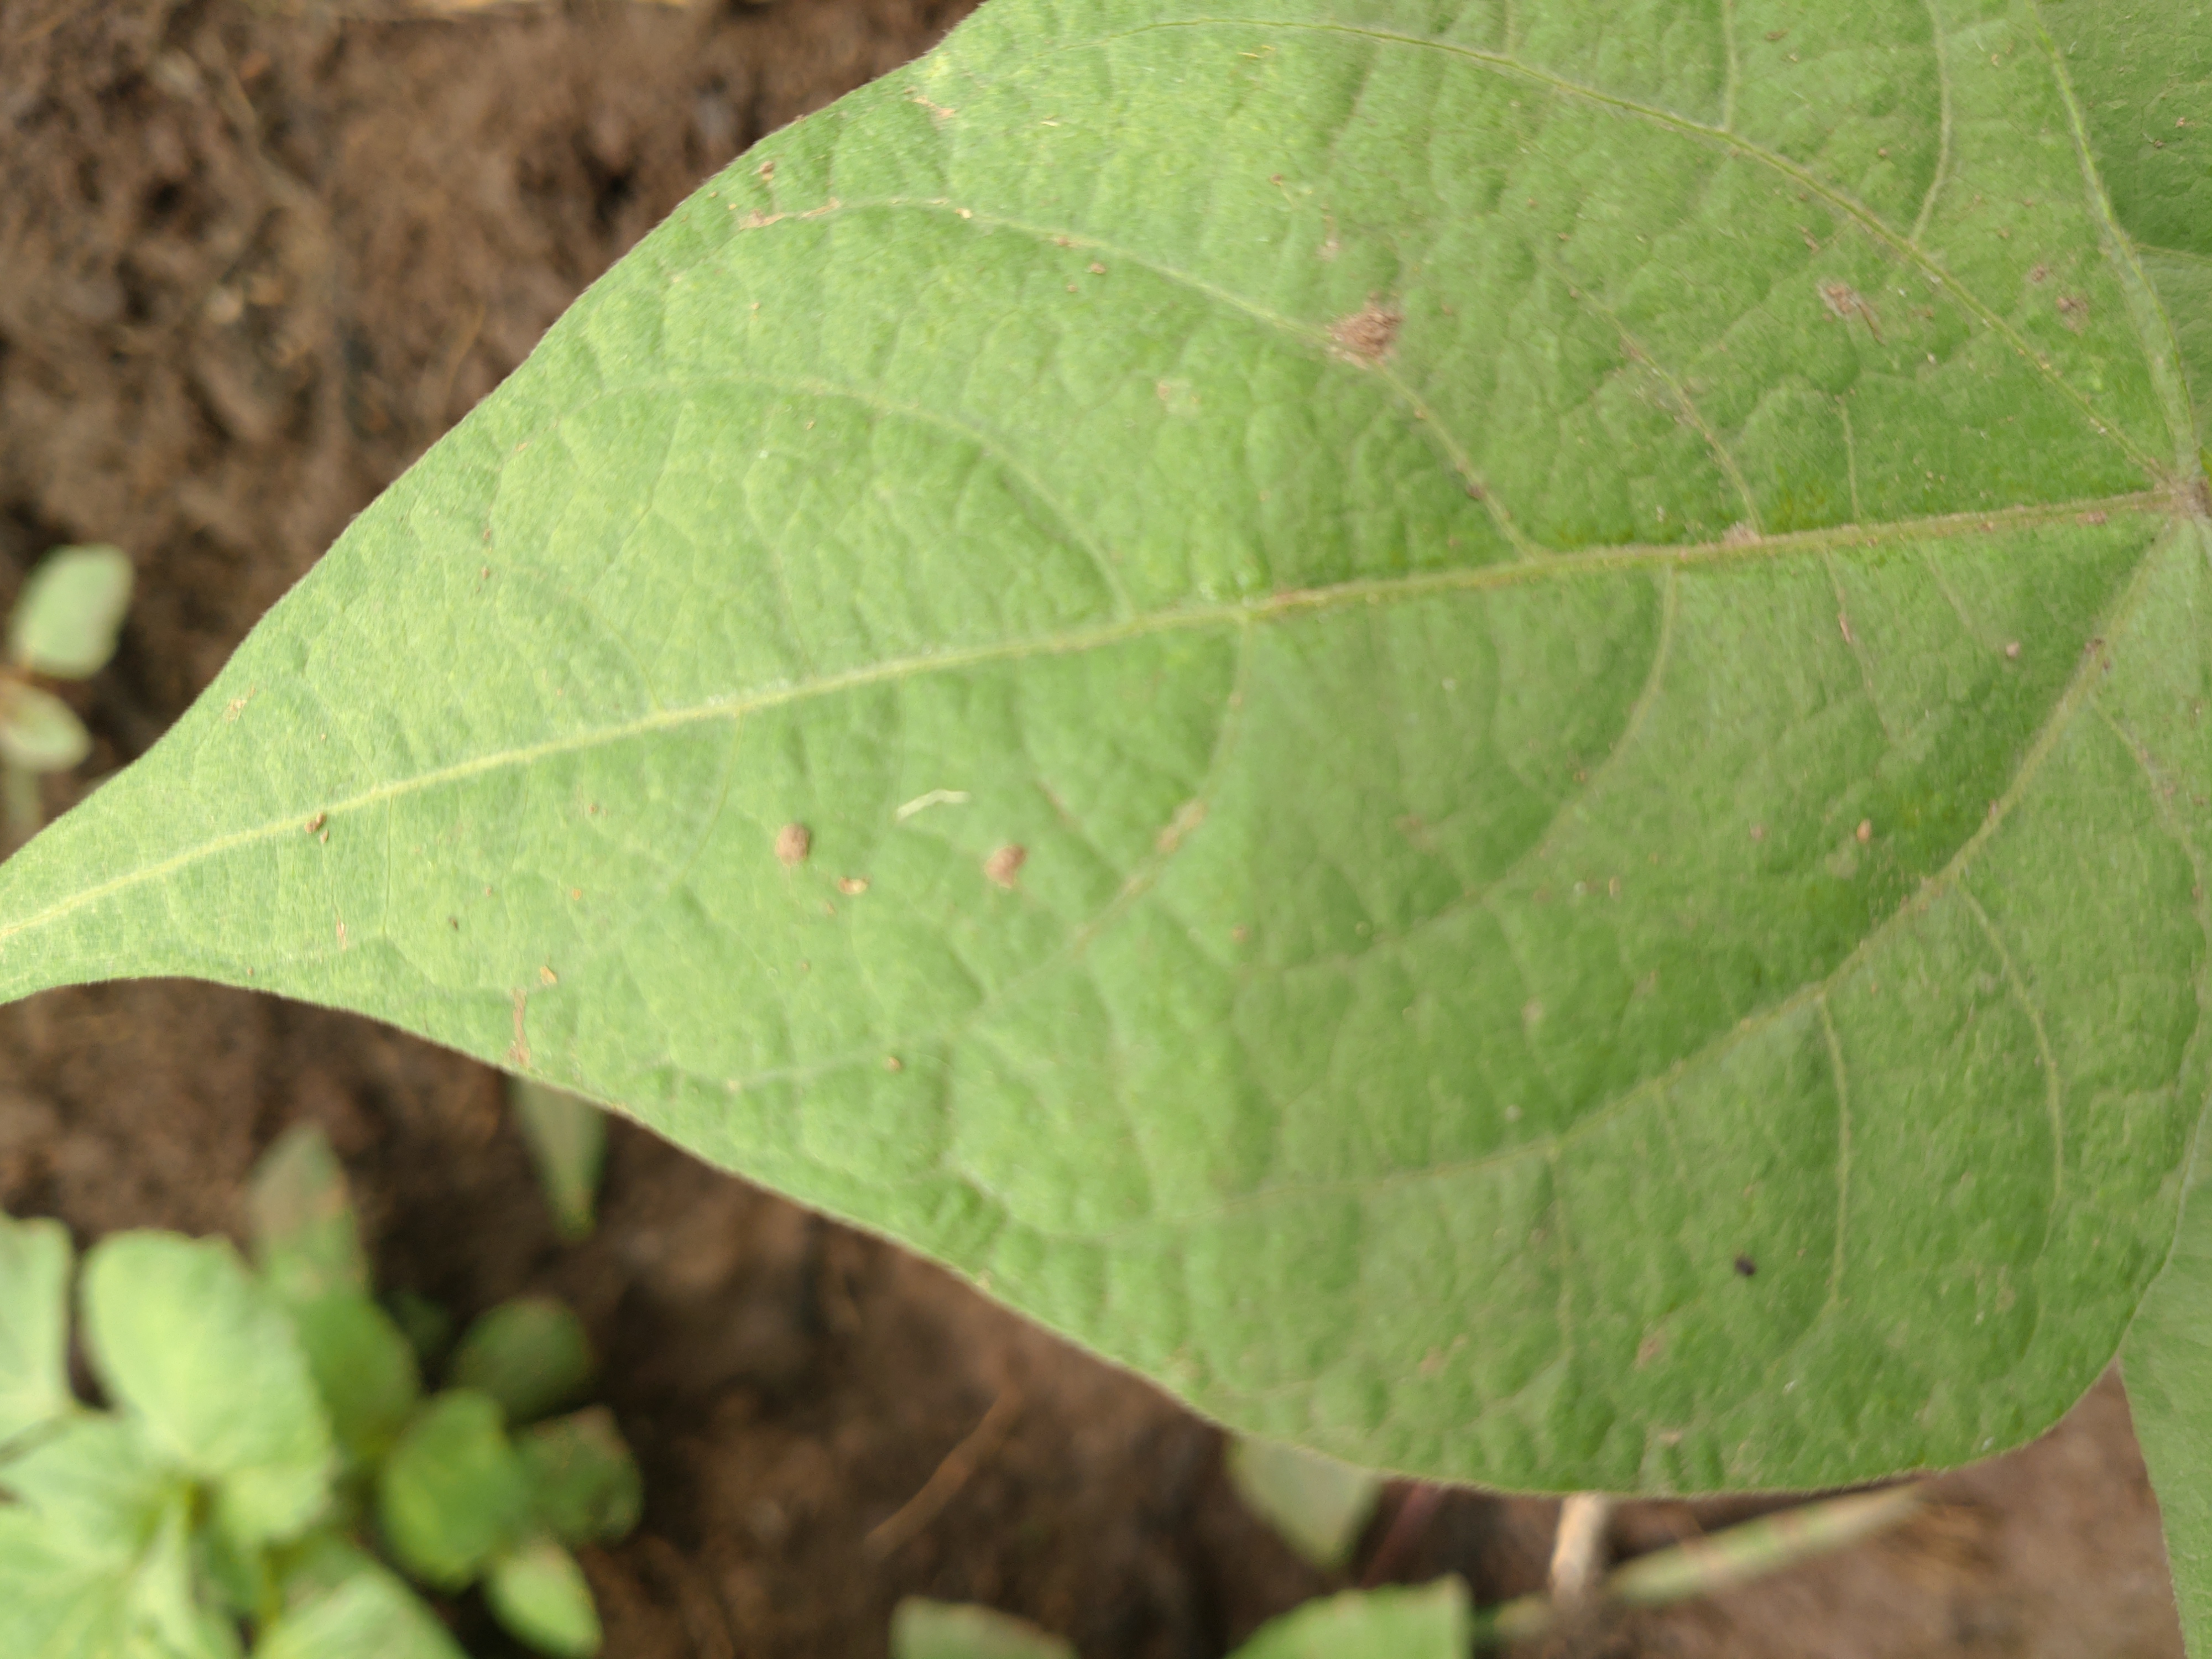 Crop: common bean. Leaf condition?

healthy
